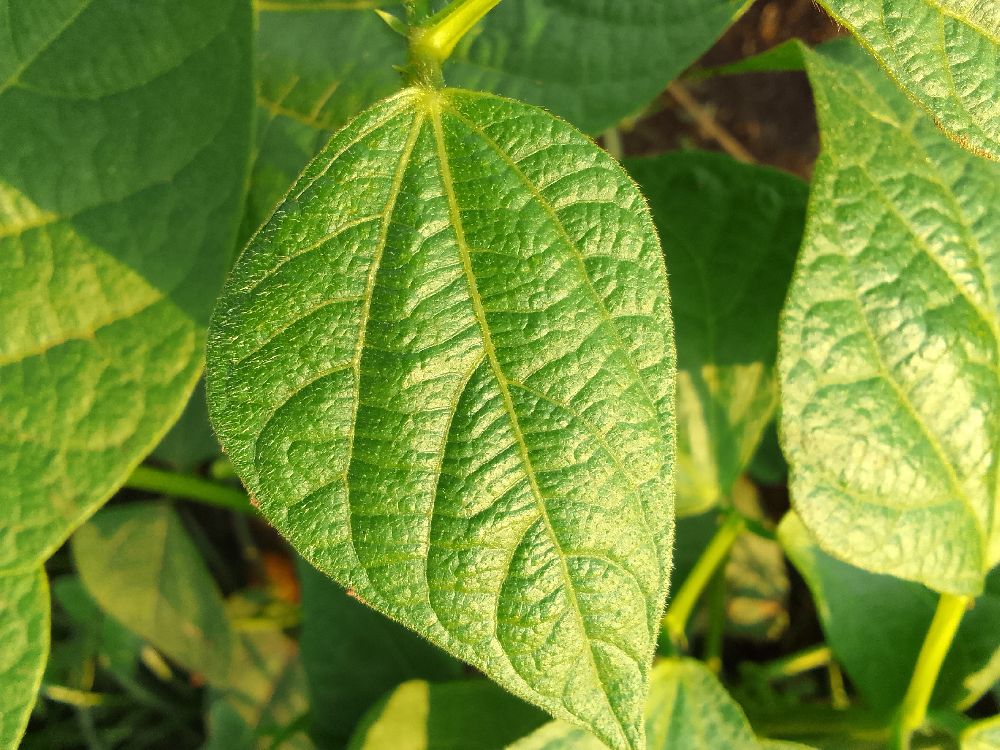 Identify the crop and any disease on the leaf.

common bean, healthy
